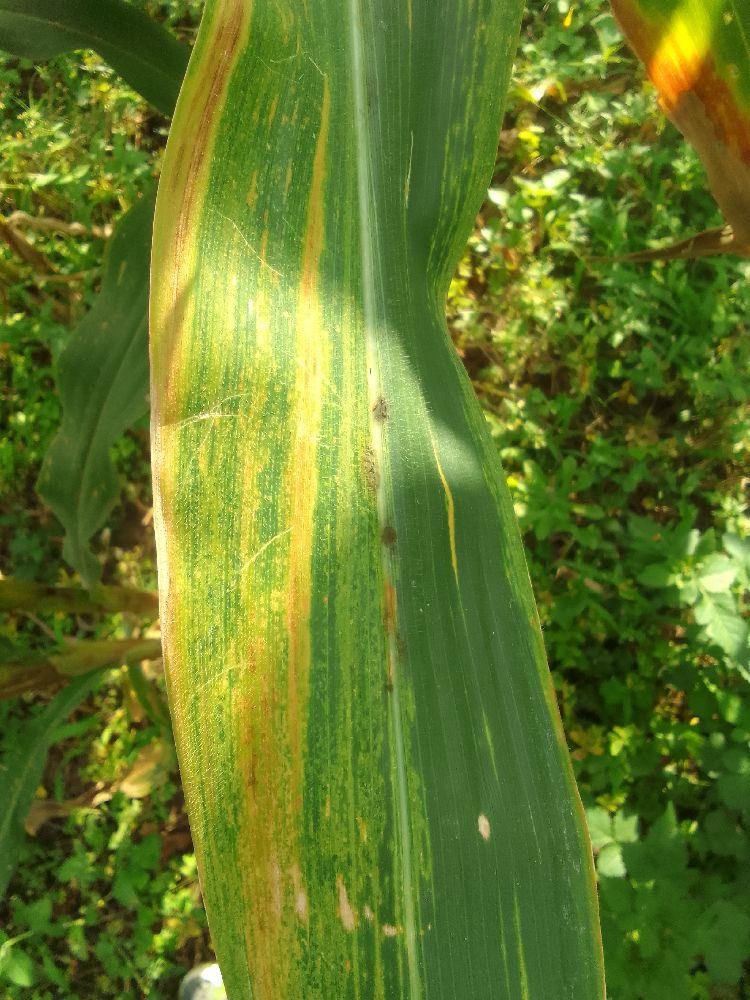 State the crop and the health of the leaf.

maize, maize lethal necrosis
